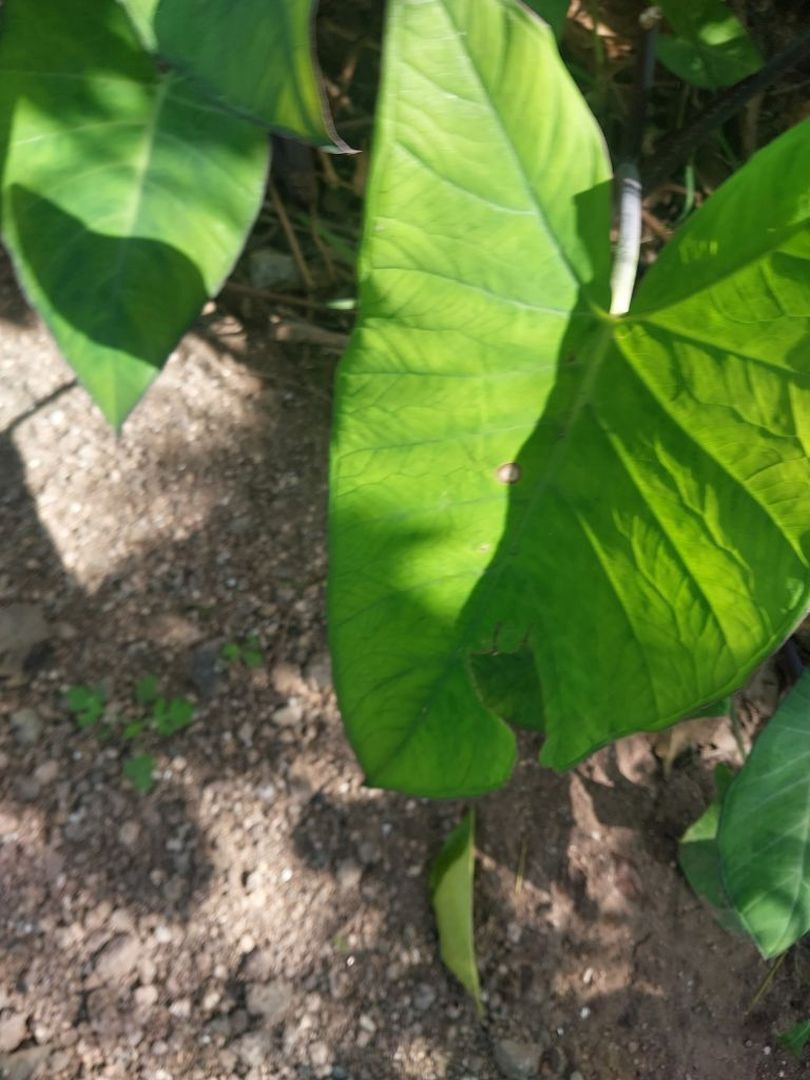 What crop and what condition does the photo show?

taro, mosaic
